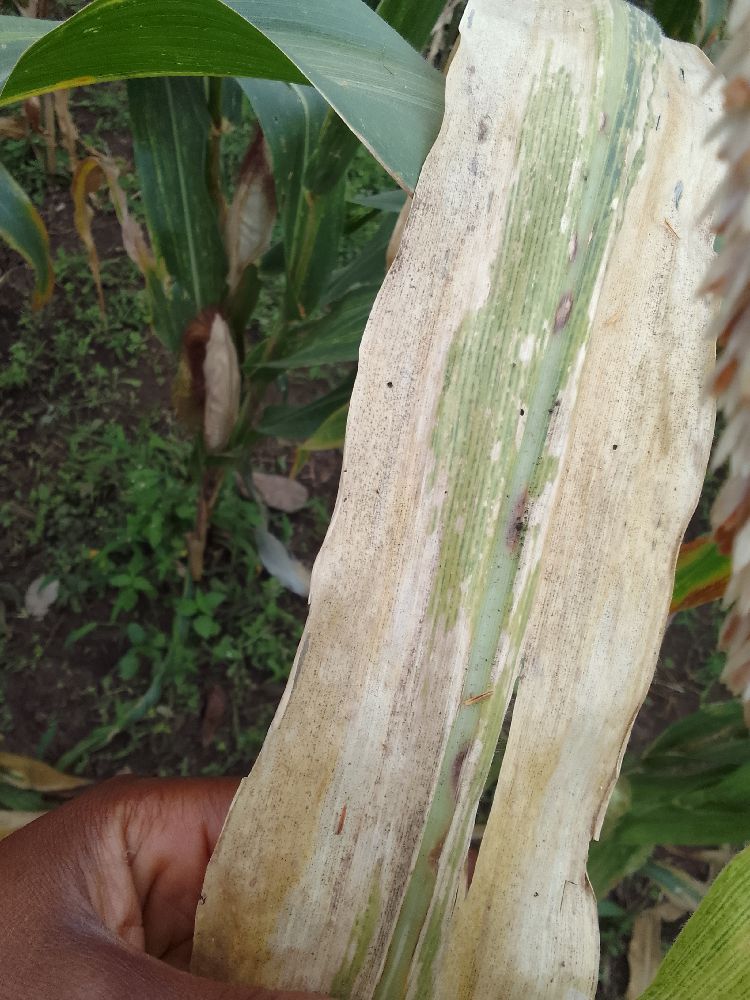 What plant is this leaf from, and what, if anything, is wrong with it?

maize, maize lethal necrosis
